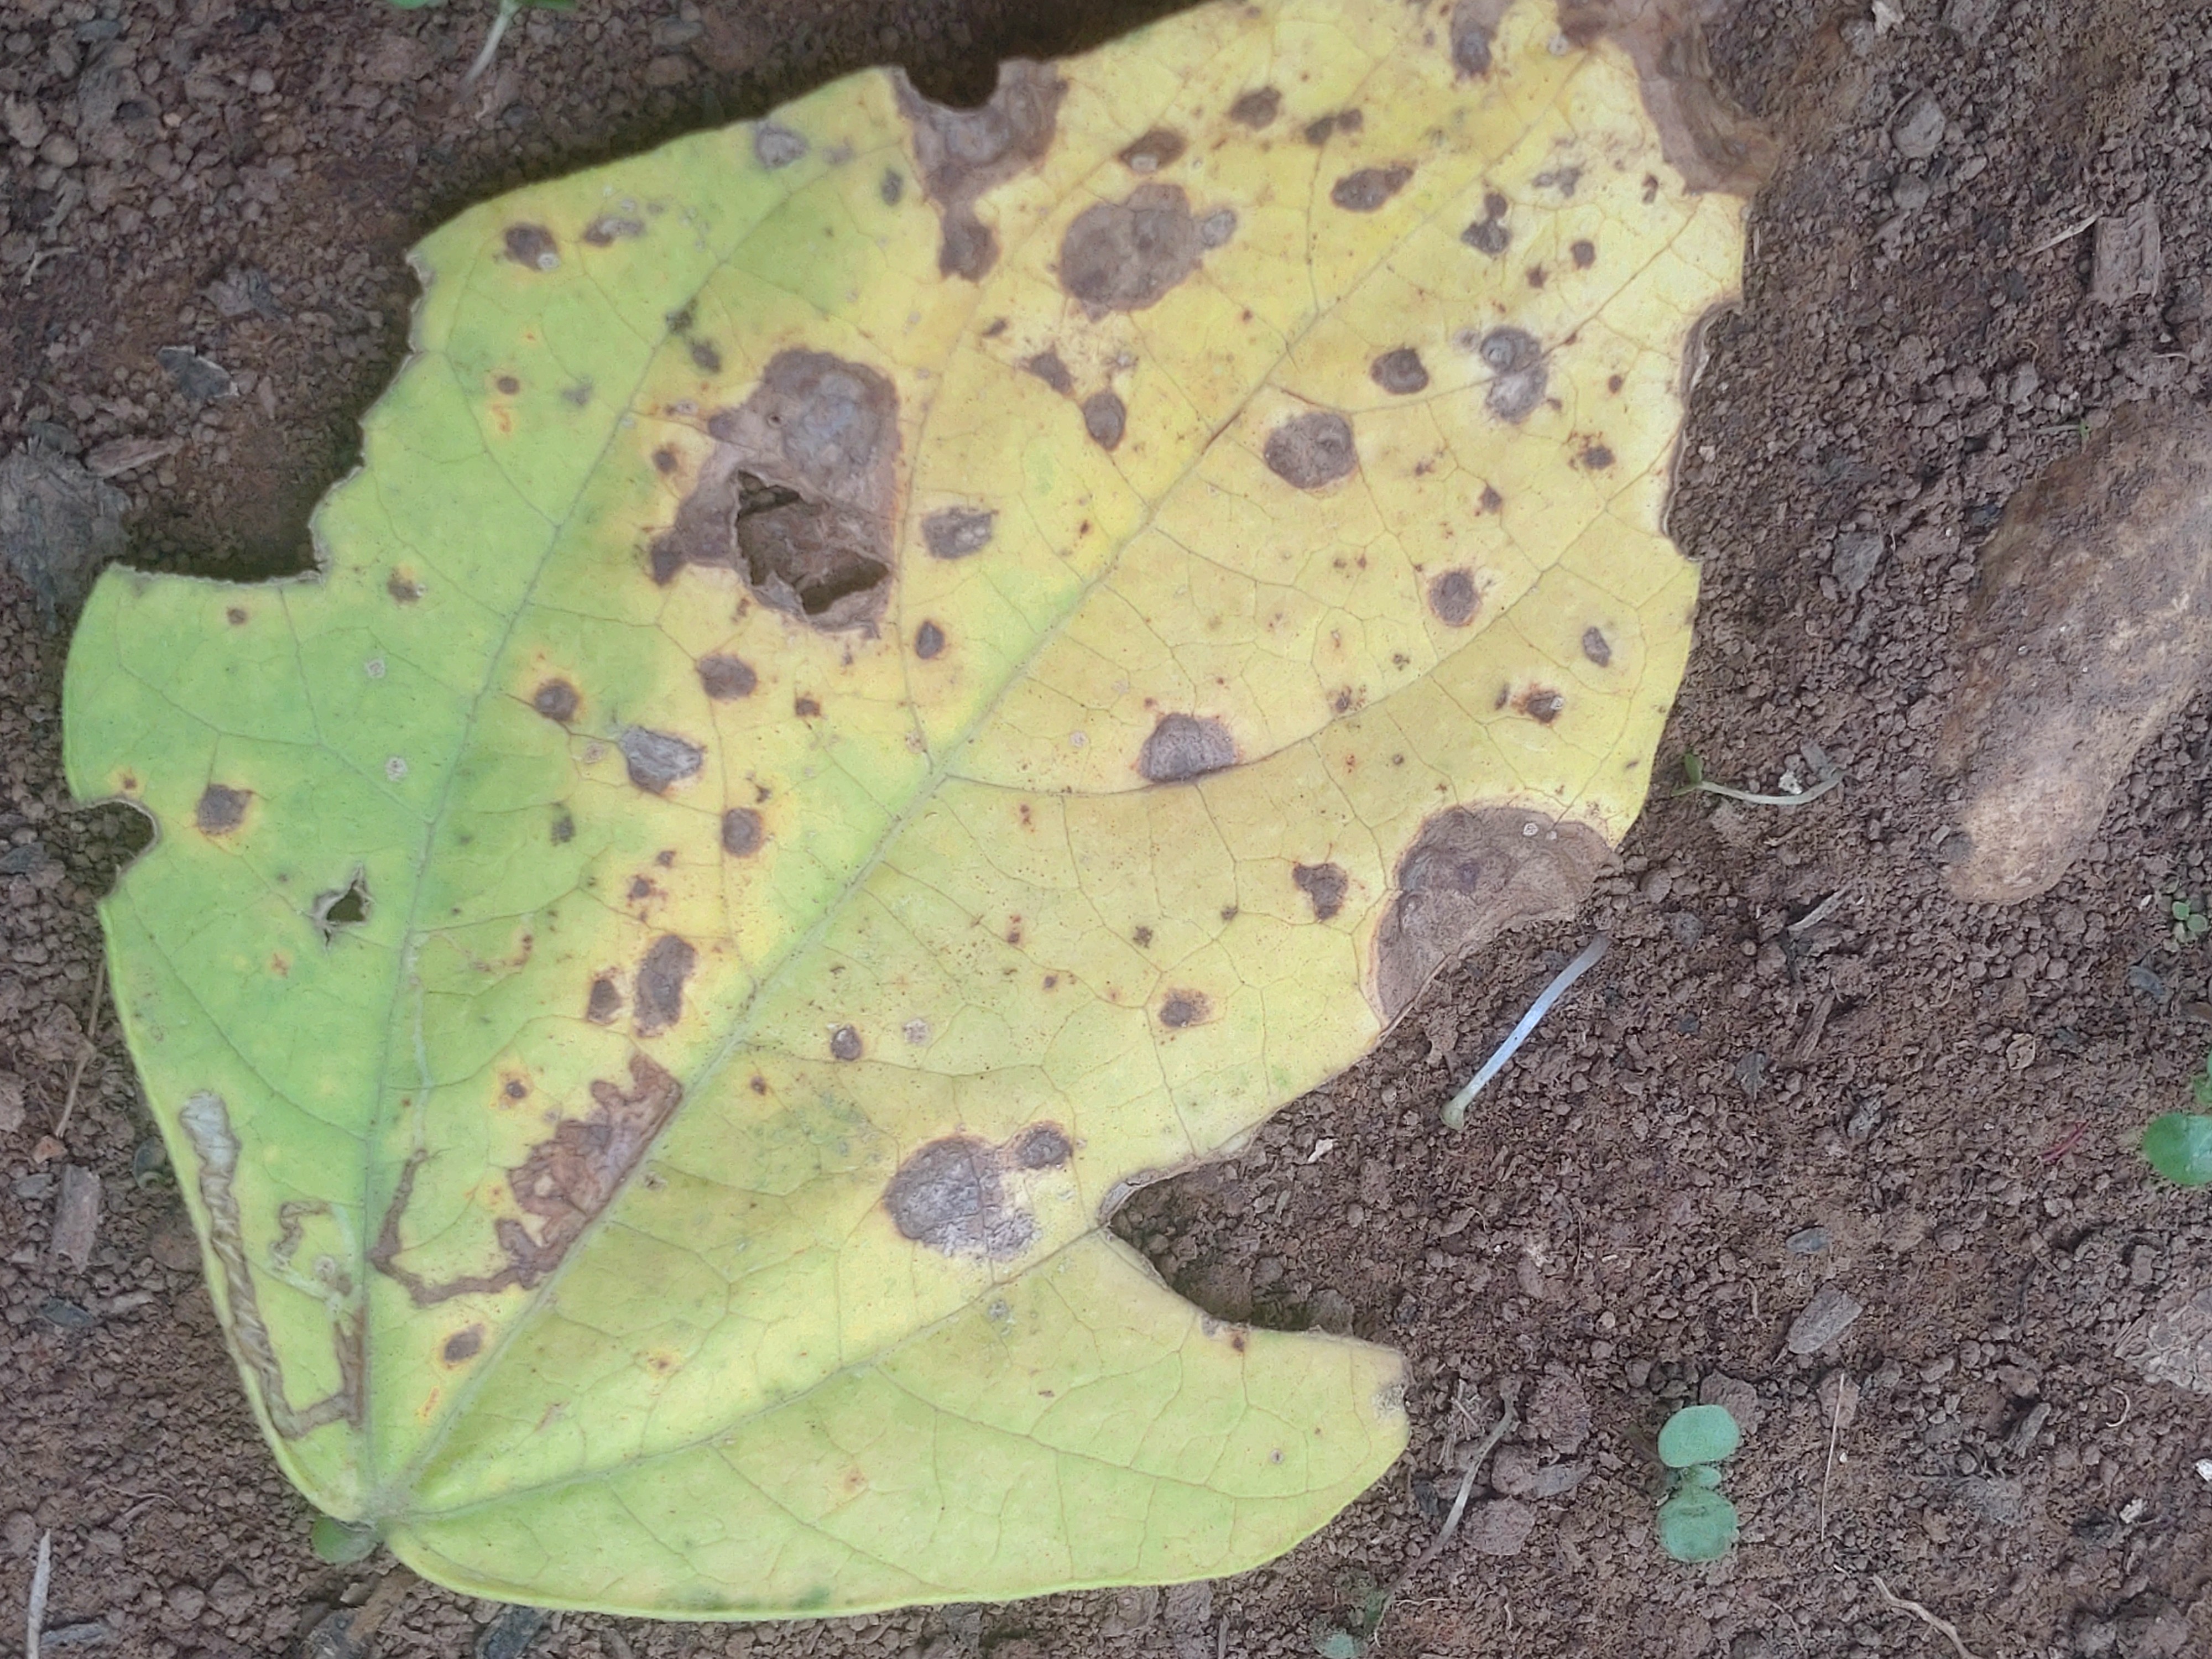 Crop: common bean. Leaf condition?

anthracnose
